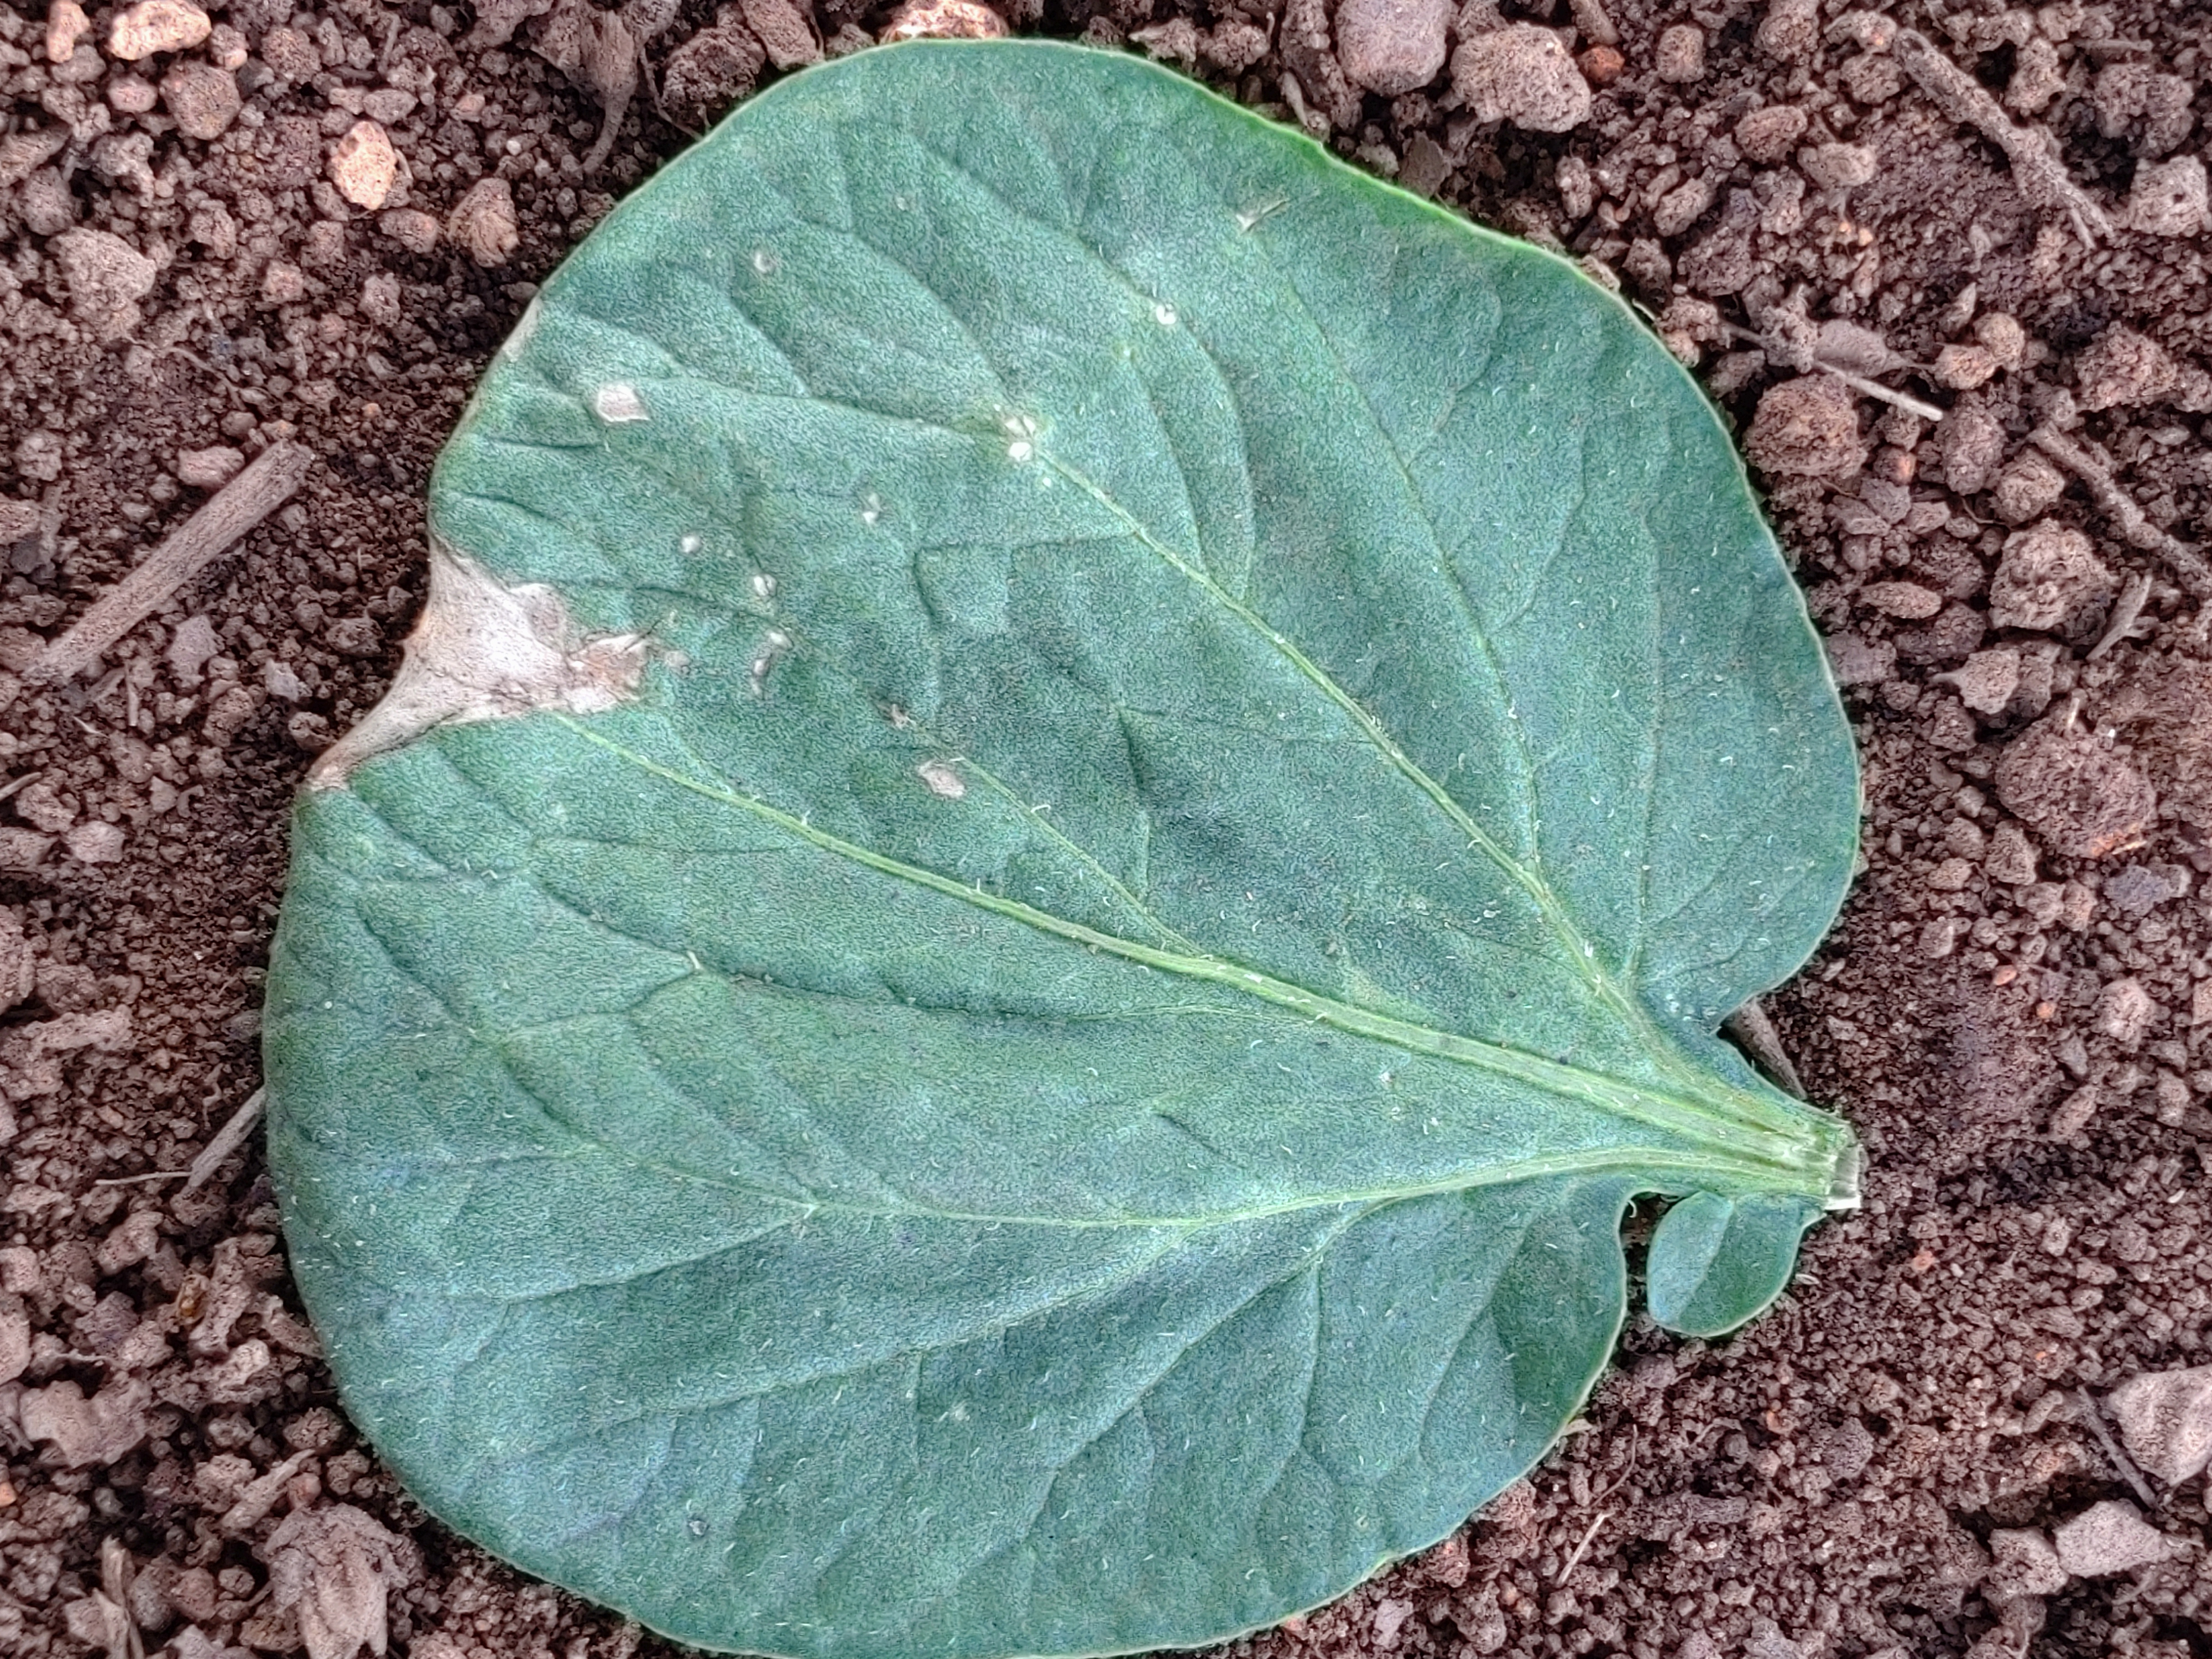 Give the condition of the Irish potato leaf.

early blight
